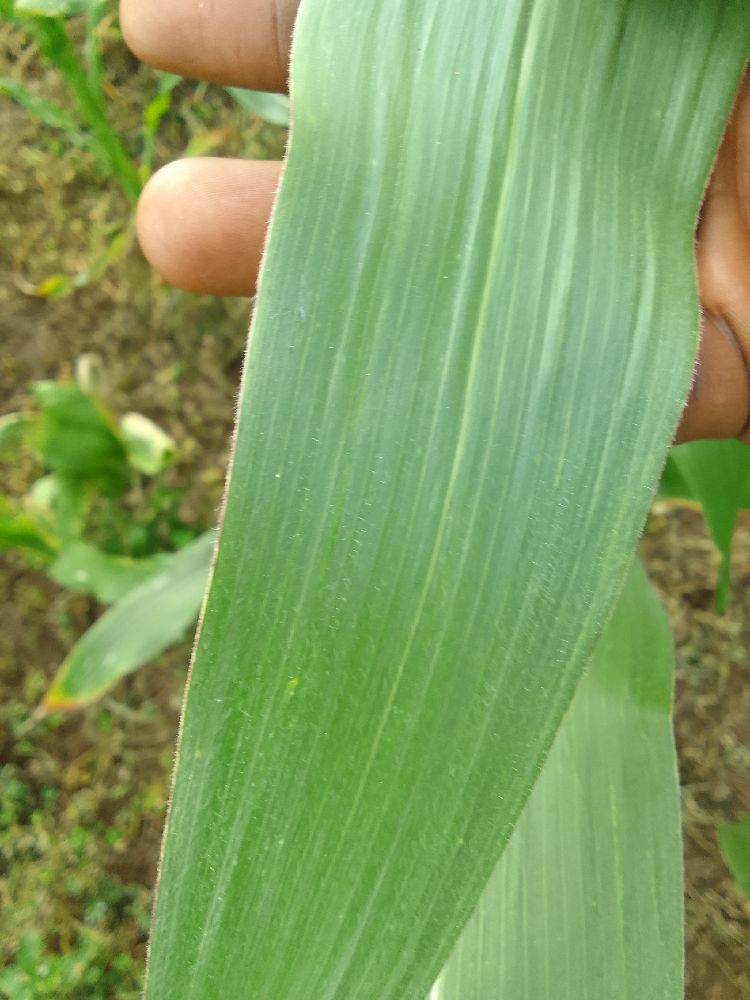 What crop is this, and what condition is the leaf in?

maize, healthy
